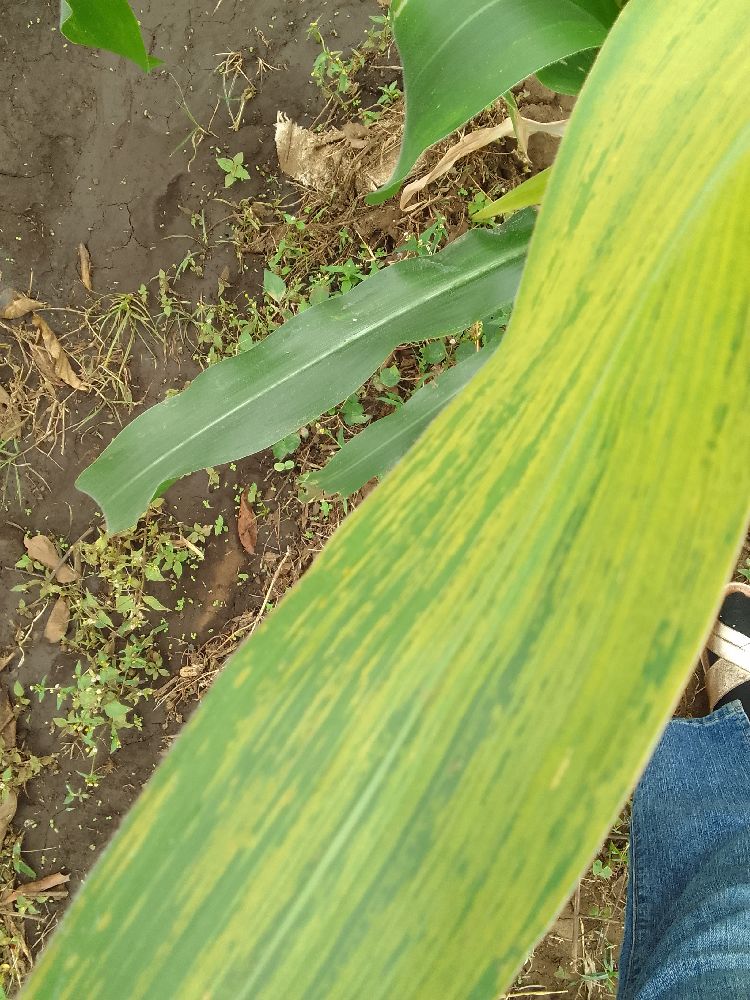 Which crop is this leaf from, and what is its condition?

maize, maize lethal necrosis
